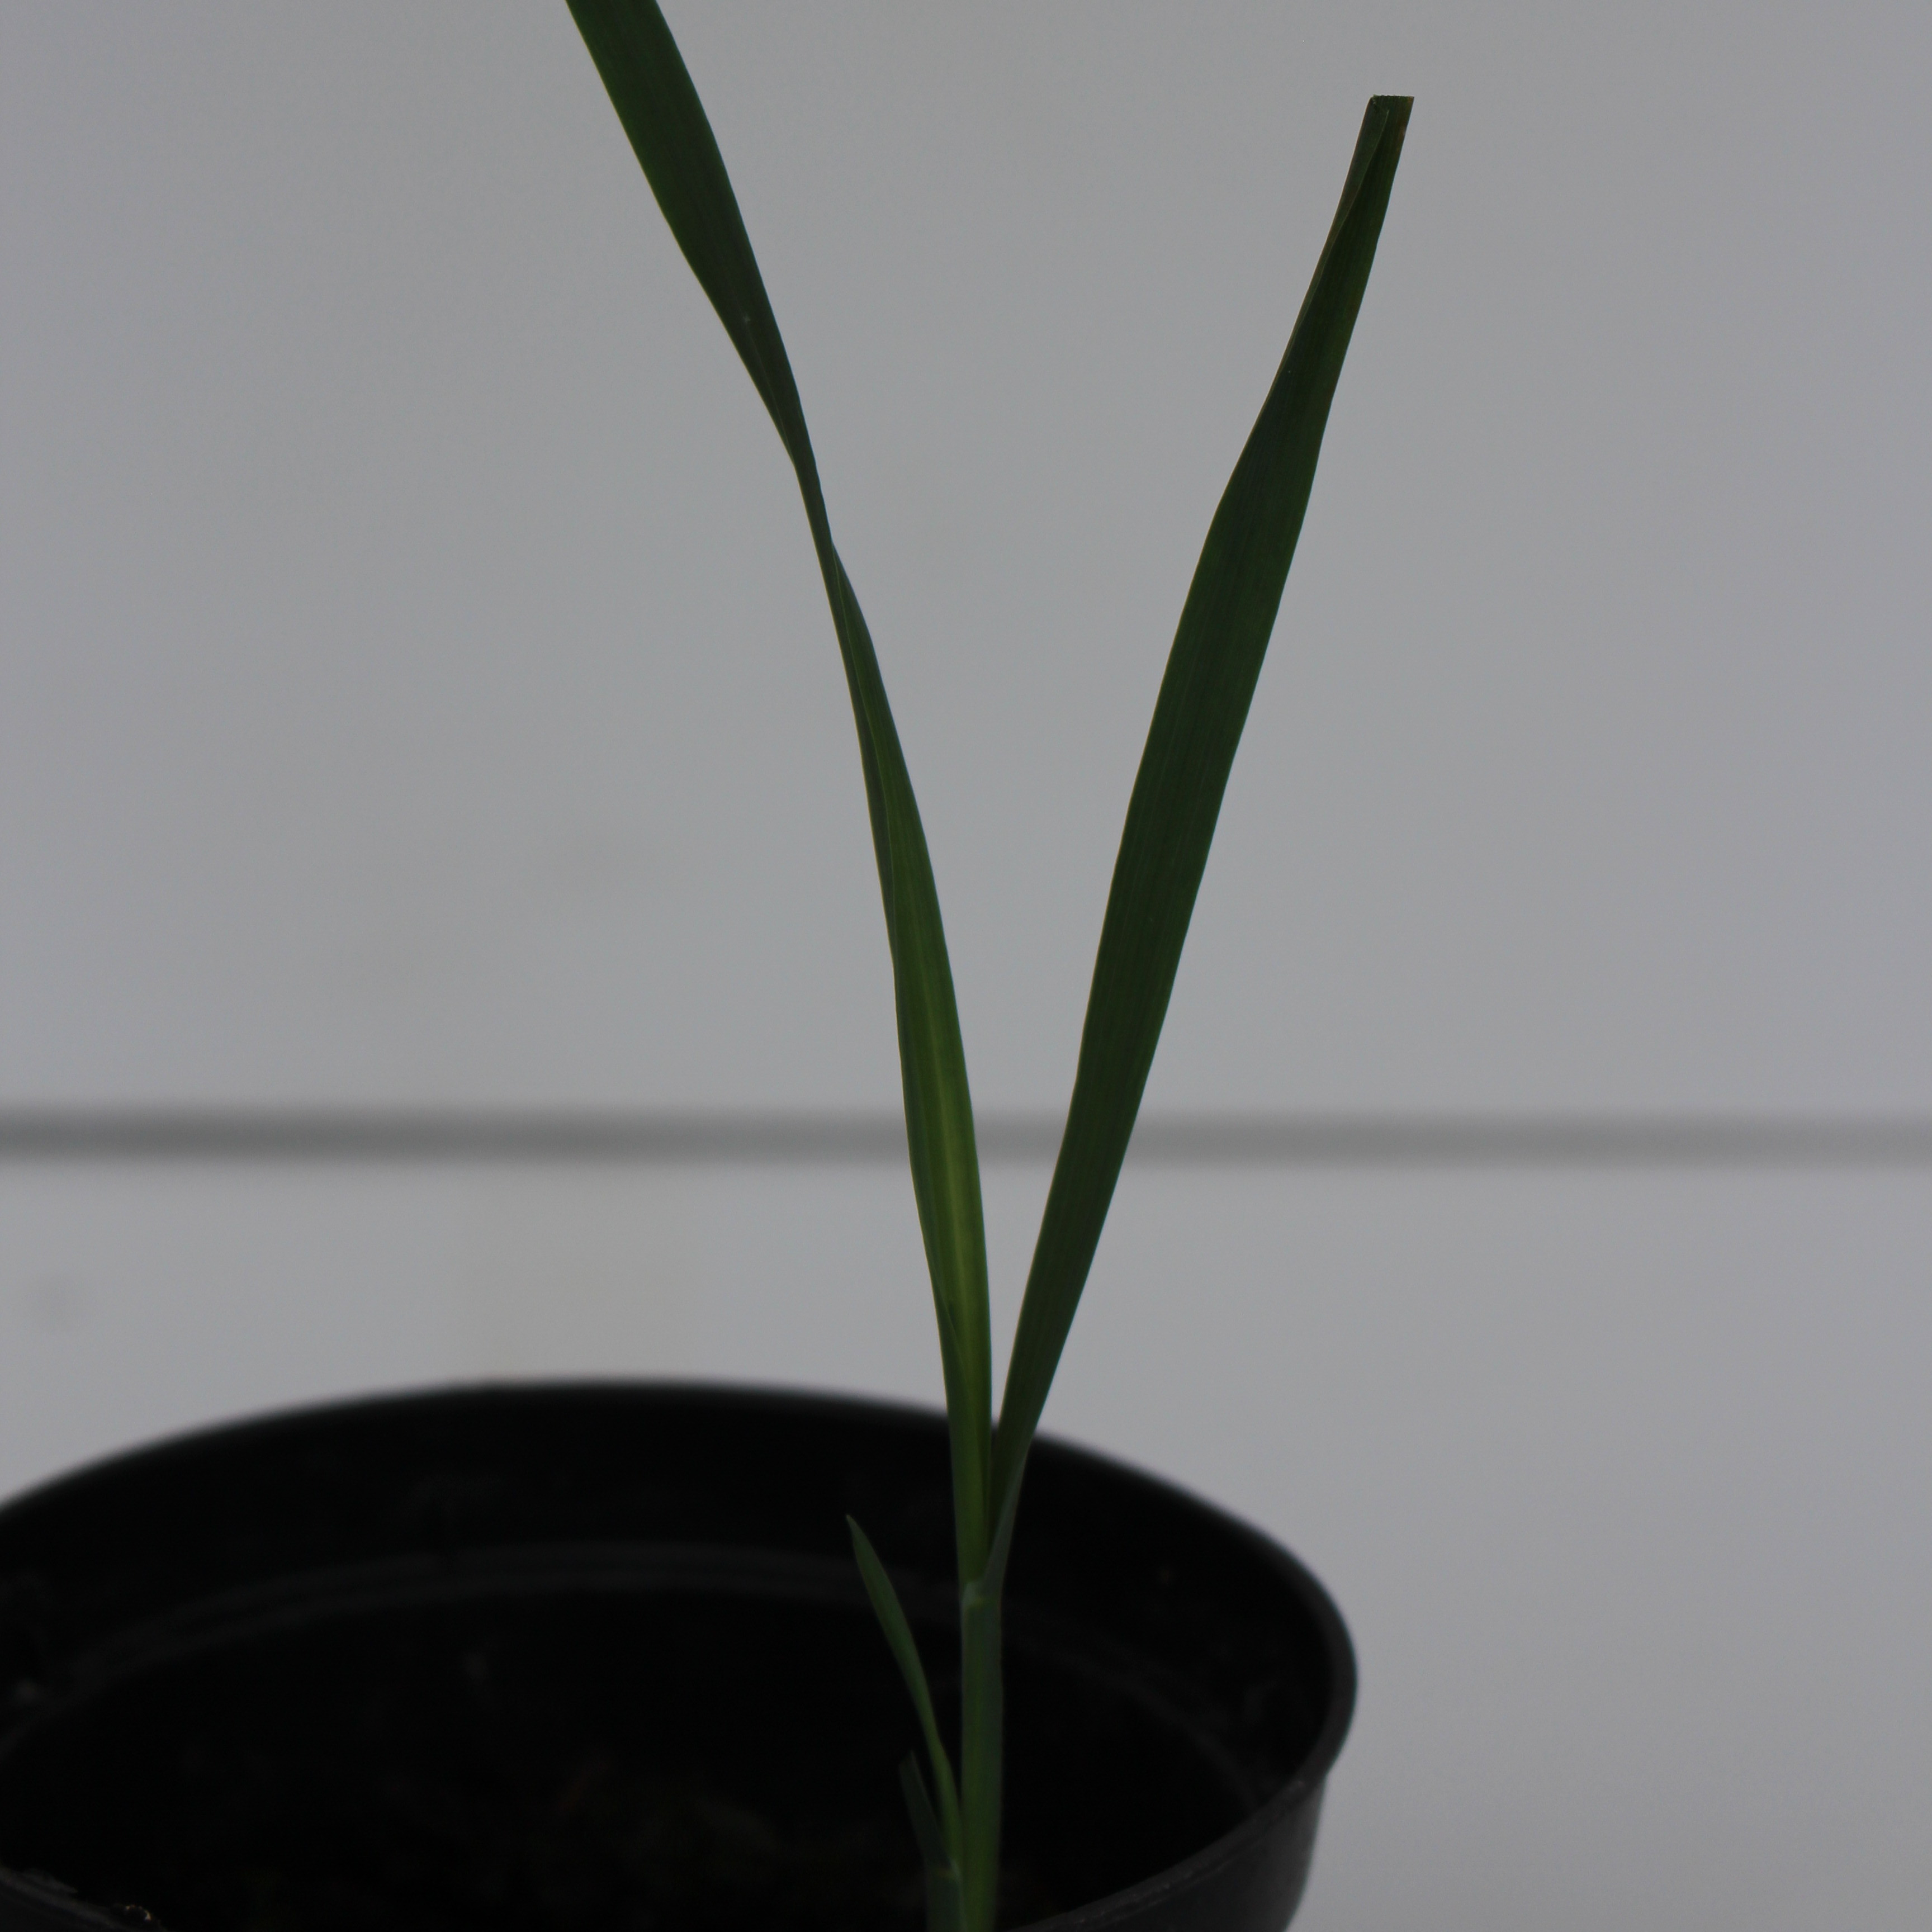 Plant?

Avena sterilis
